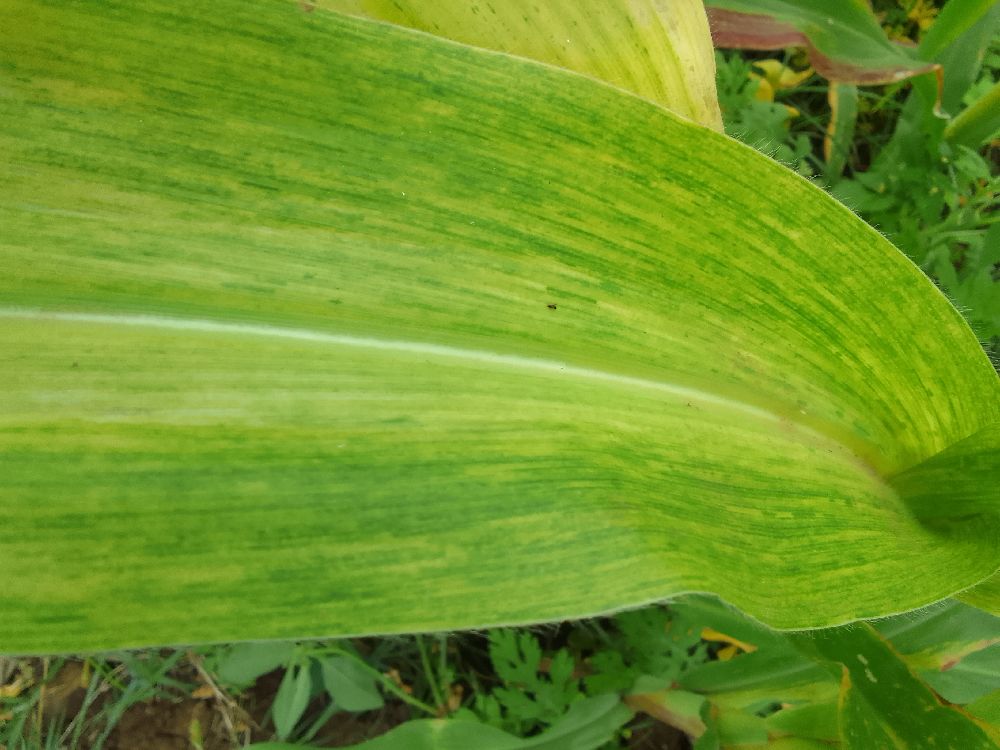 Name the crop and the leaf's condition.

maize, maize lethal necrosis
